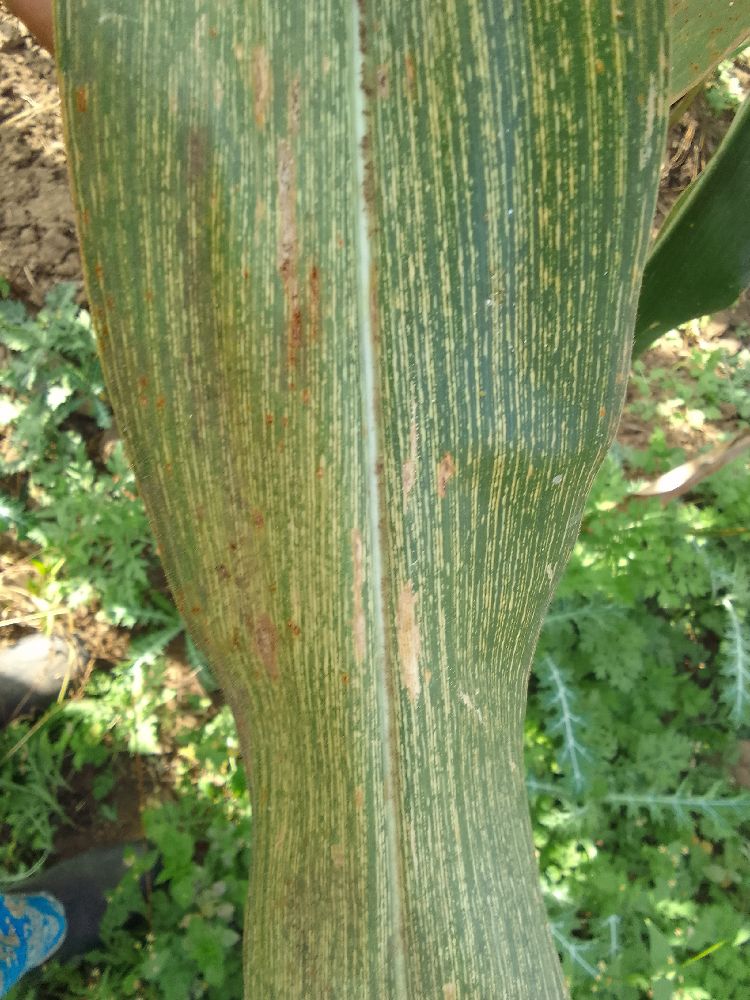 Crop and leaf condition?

maize, maize streak virus
